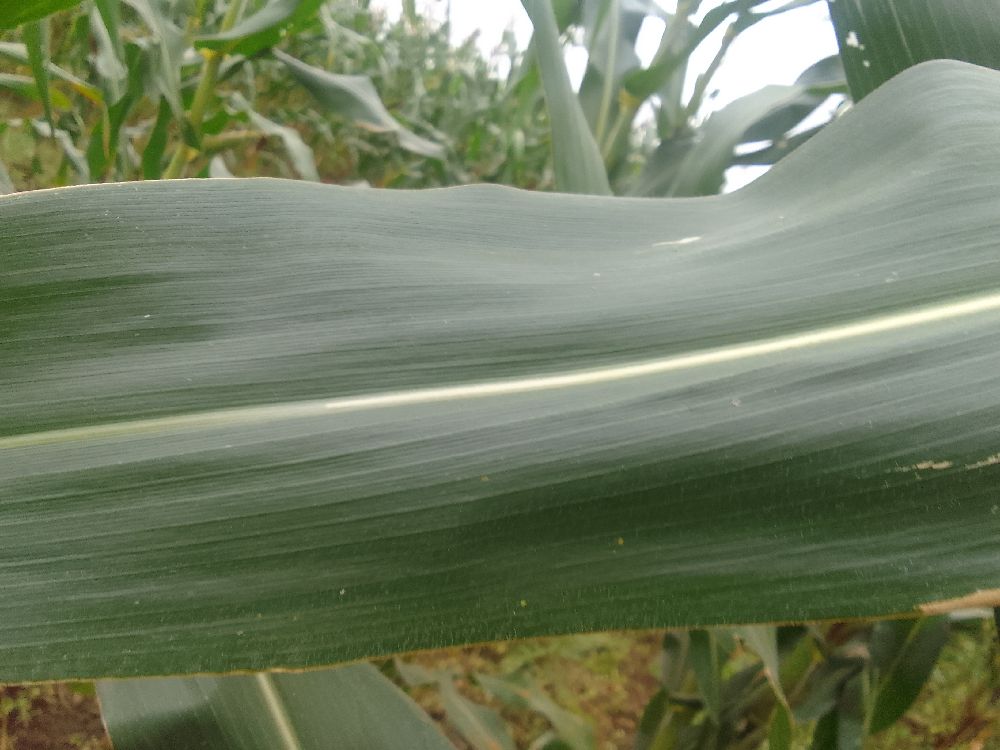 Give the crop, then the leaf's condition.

maize, healthy
